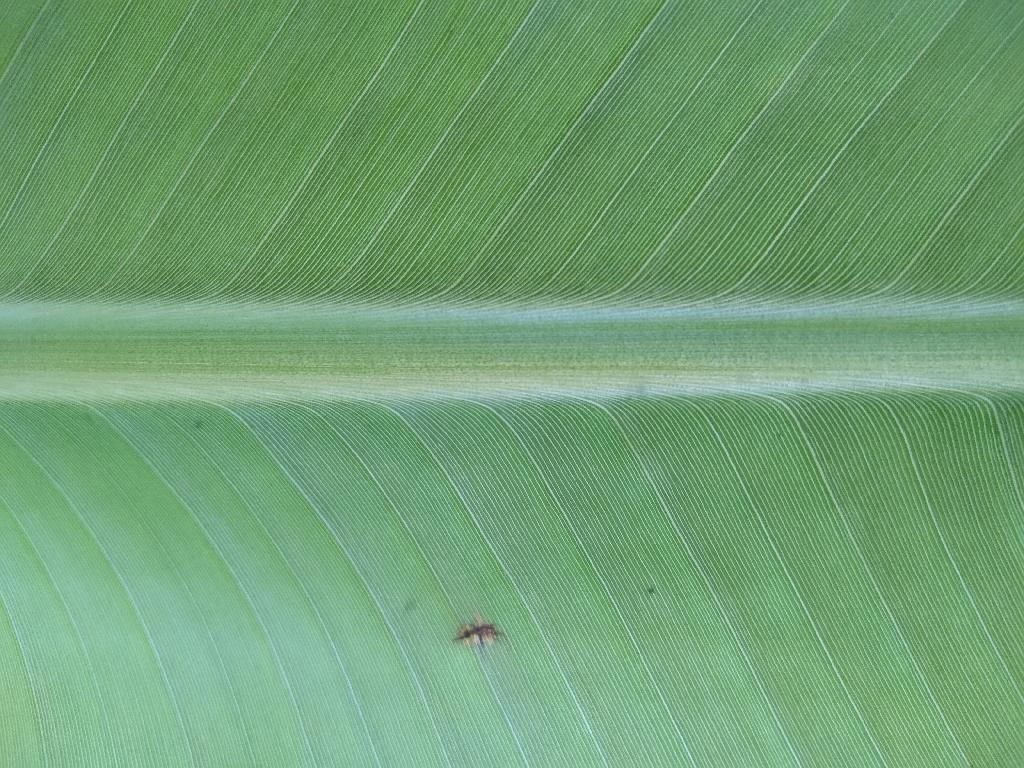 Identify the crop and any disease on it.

banana, healthy
